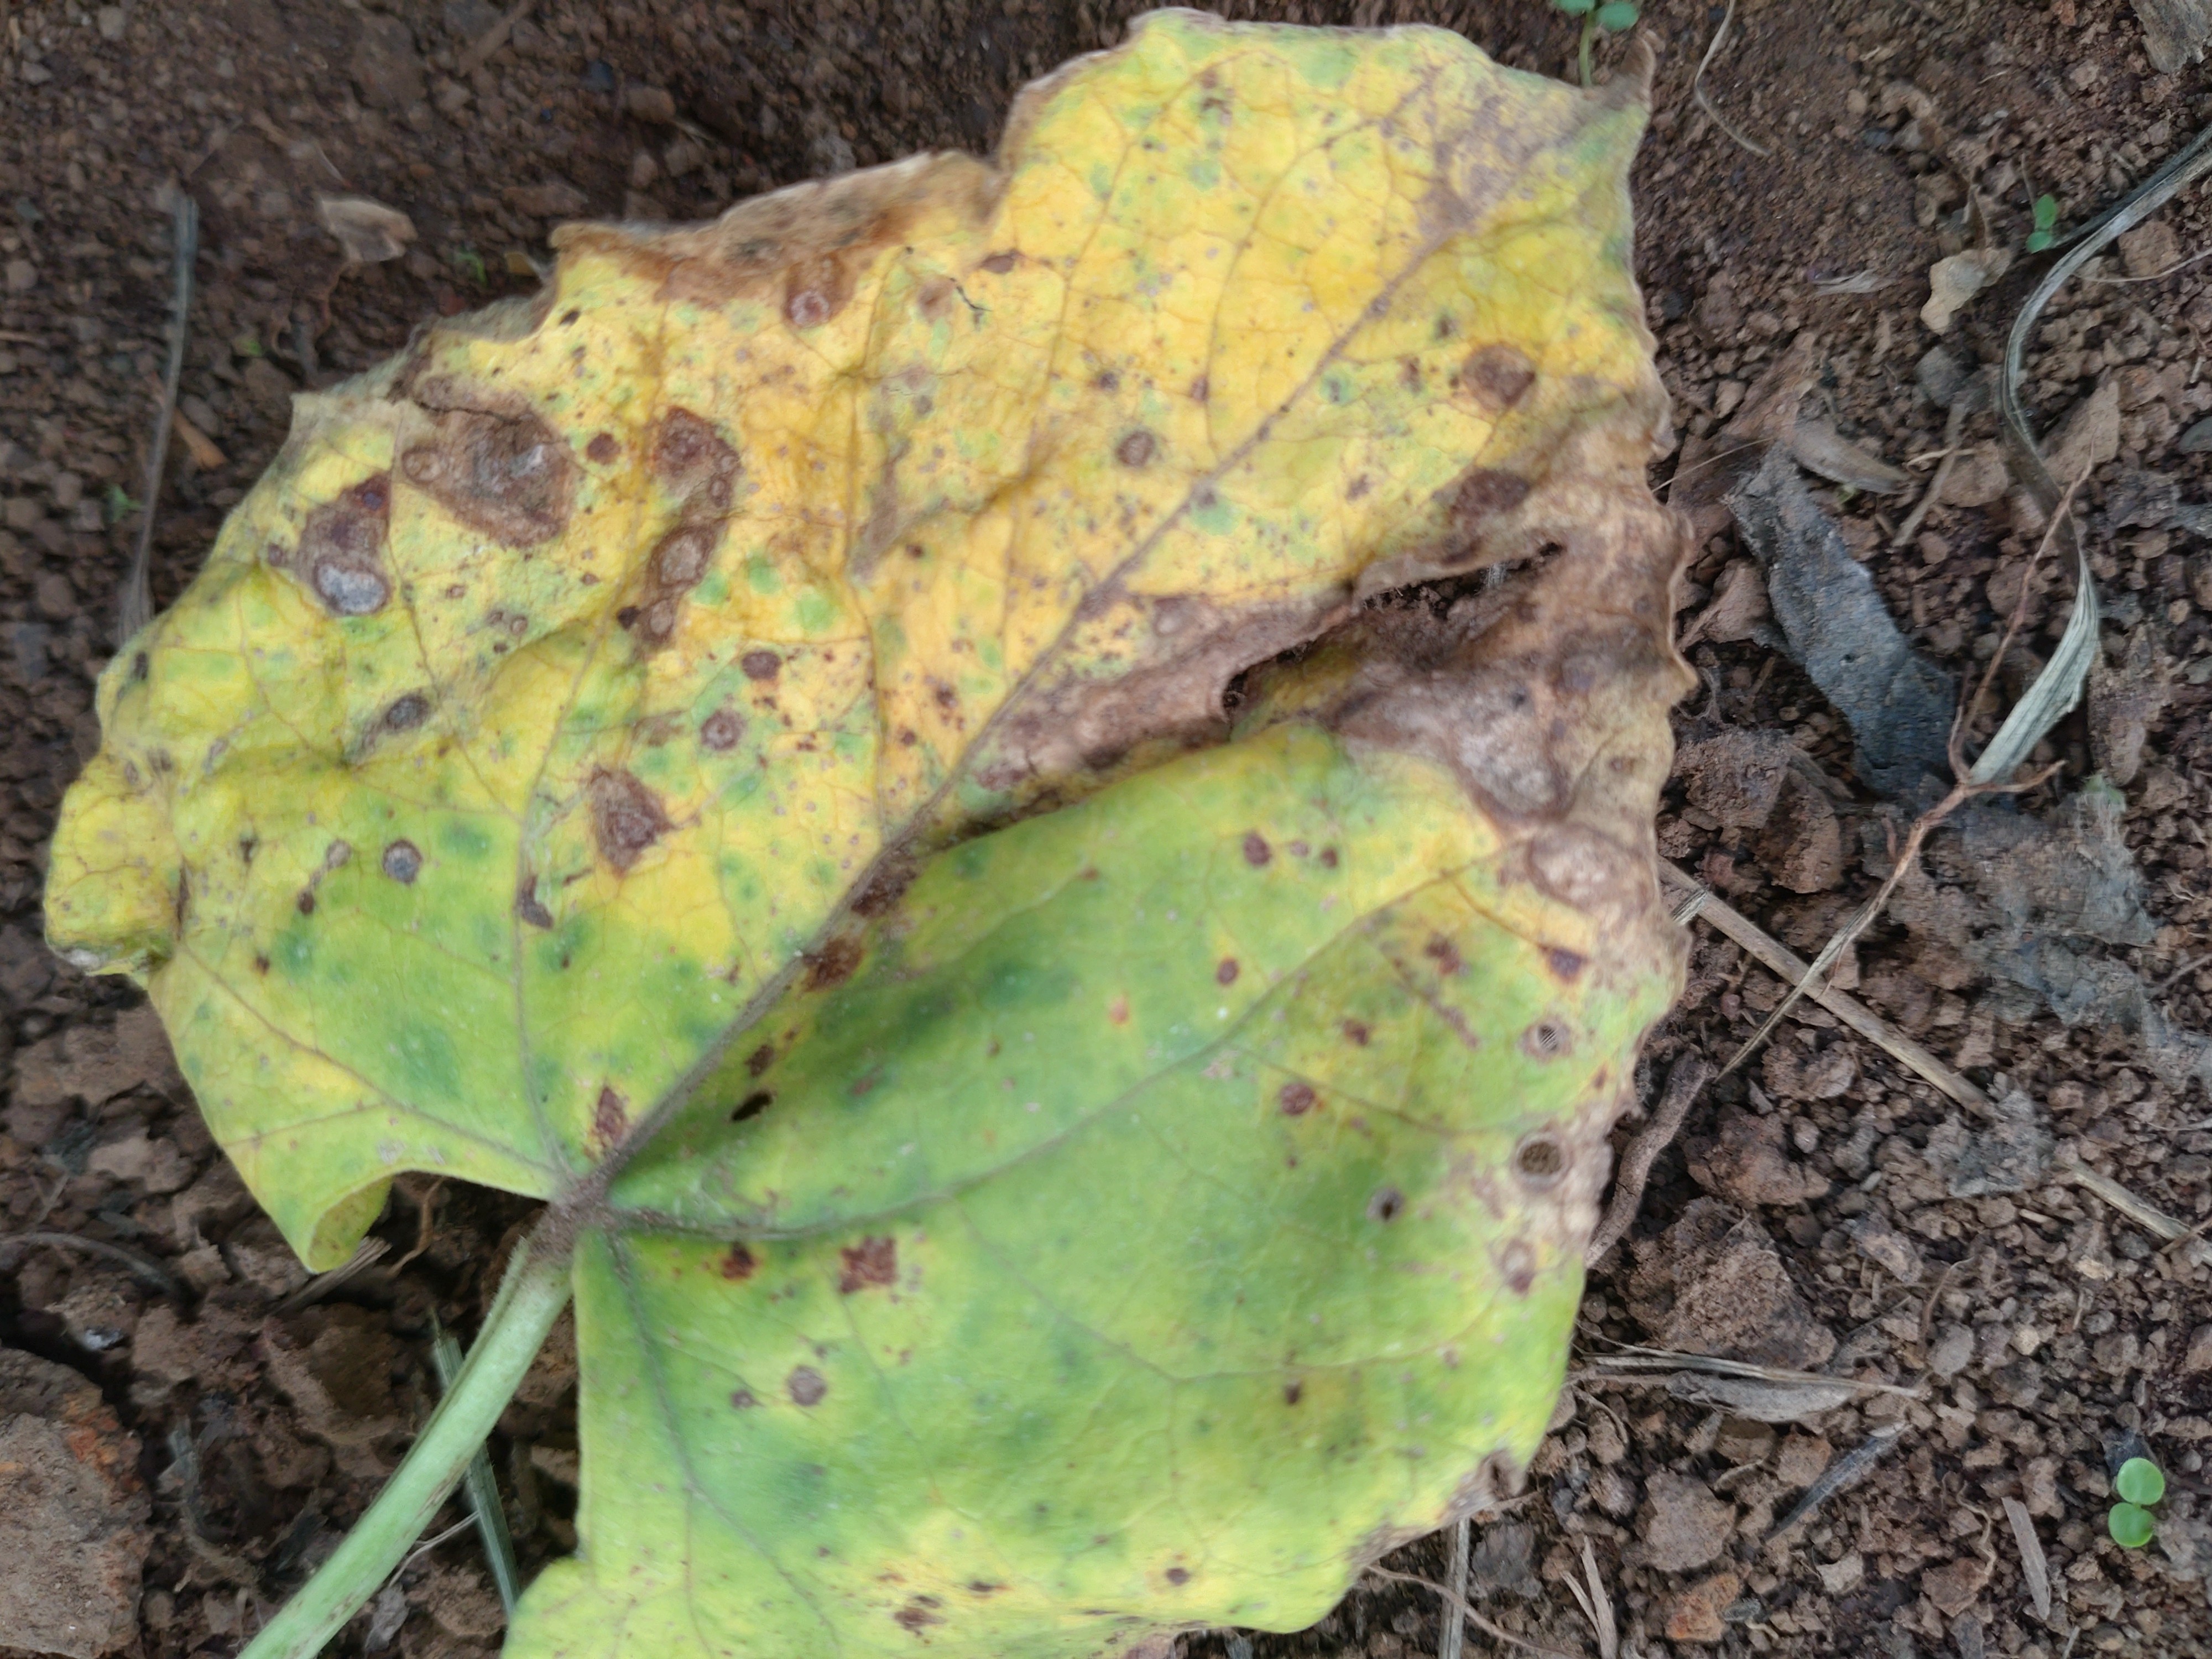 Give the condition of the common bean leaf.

rust
